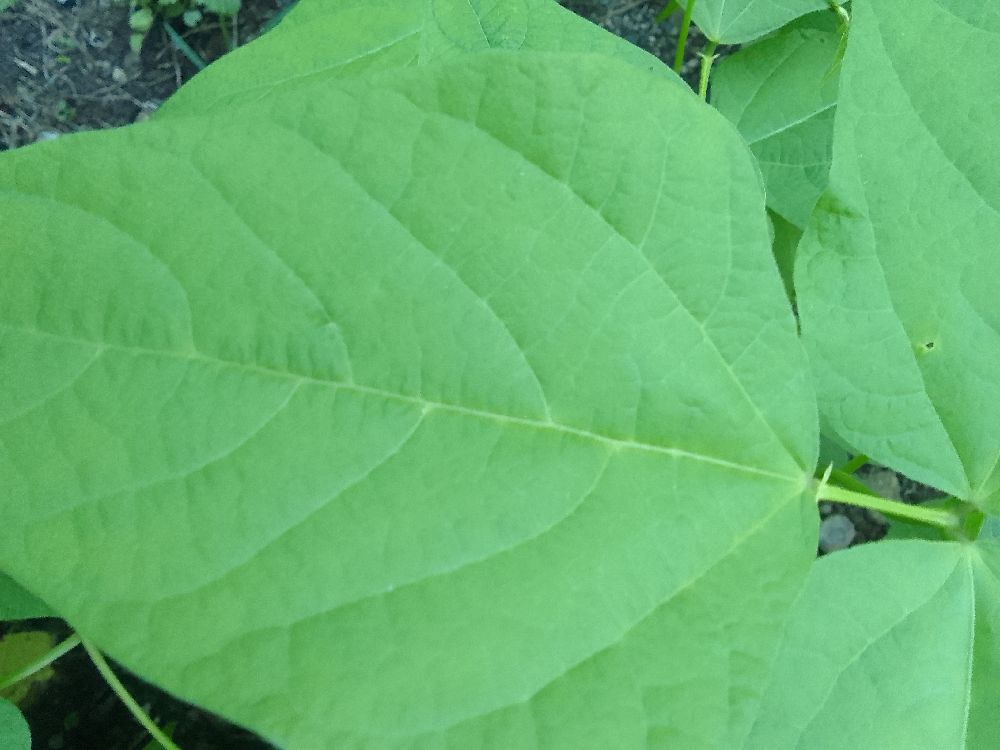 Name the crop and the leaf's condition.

common bean, healthy
